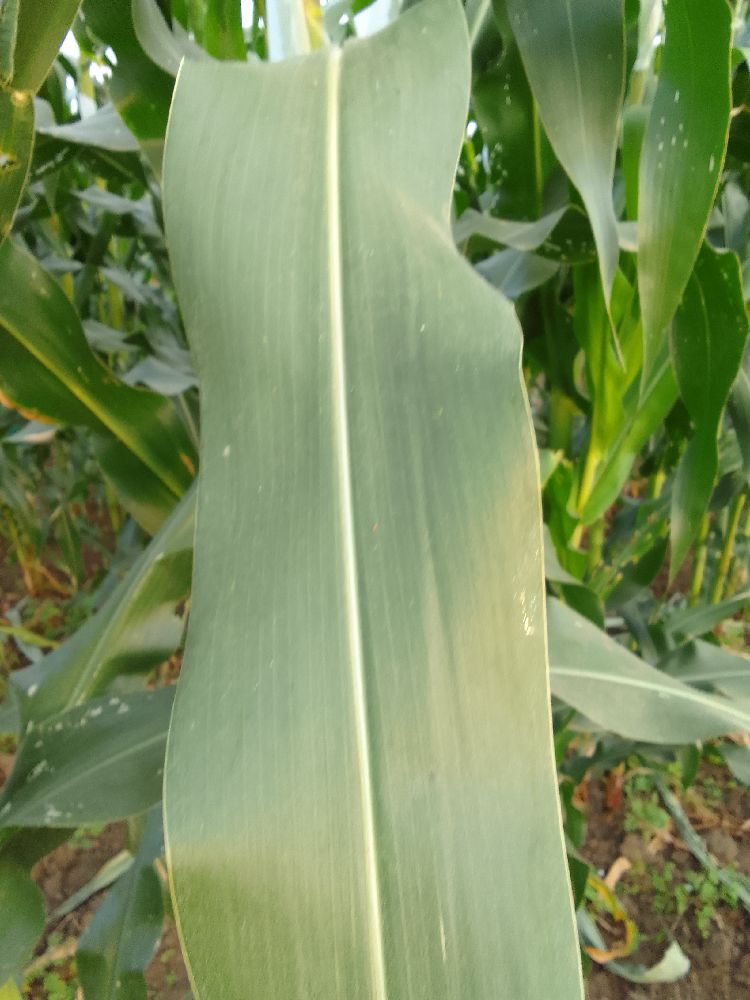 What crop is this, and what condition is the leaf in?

maize, healthy
